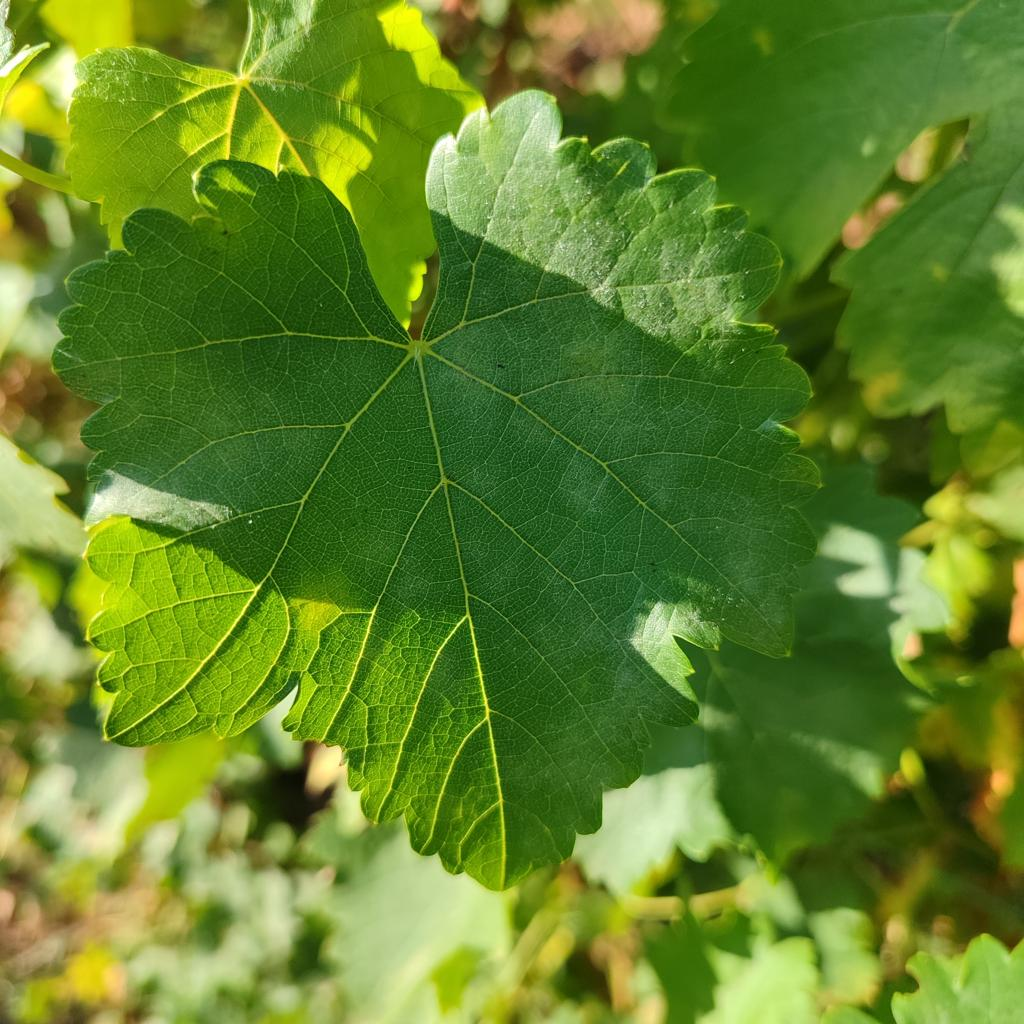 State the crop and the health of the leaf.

grapevine, powdery mildew
